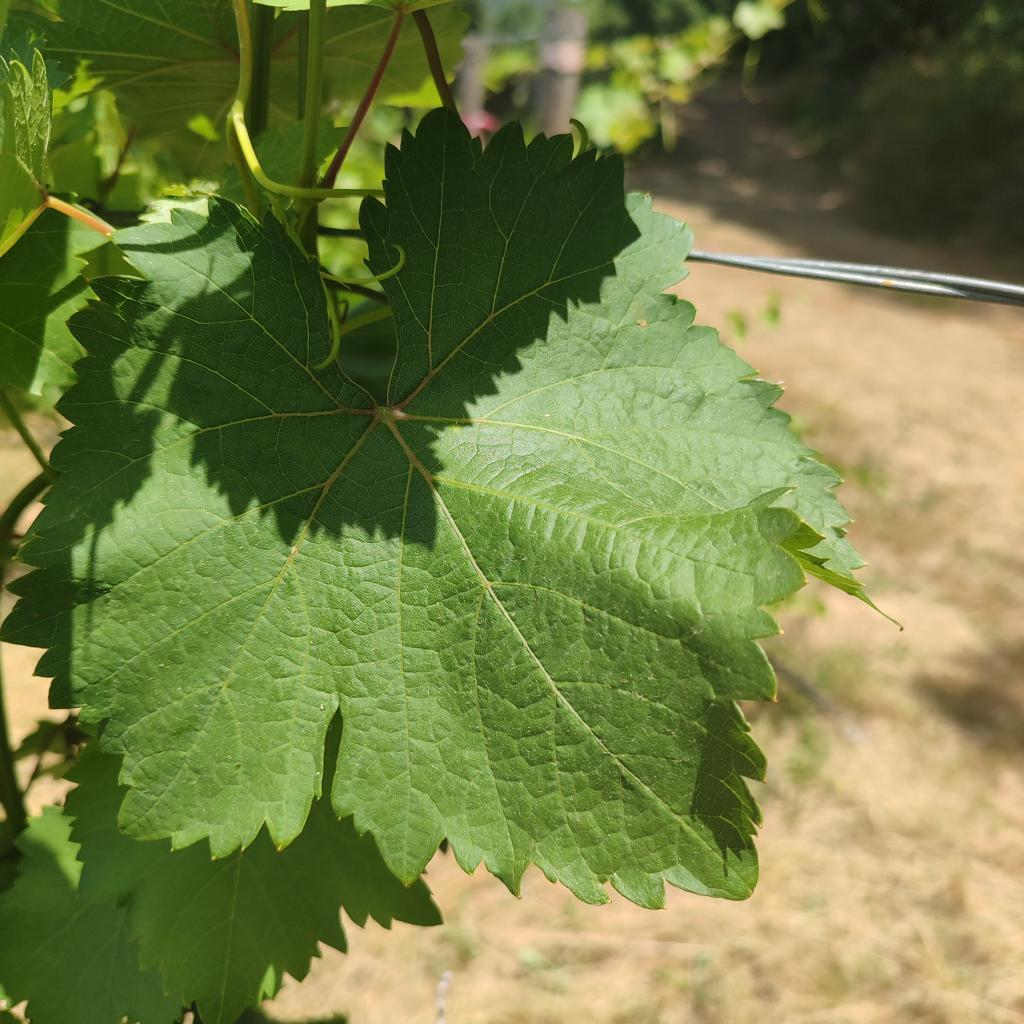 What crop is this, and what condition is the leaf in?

grapevine, healthy
